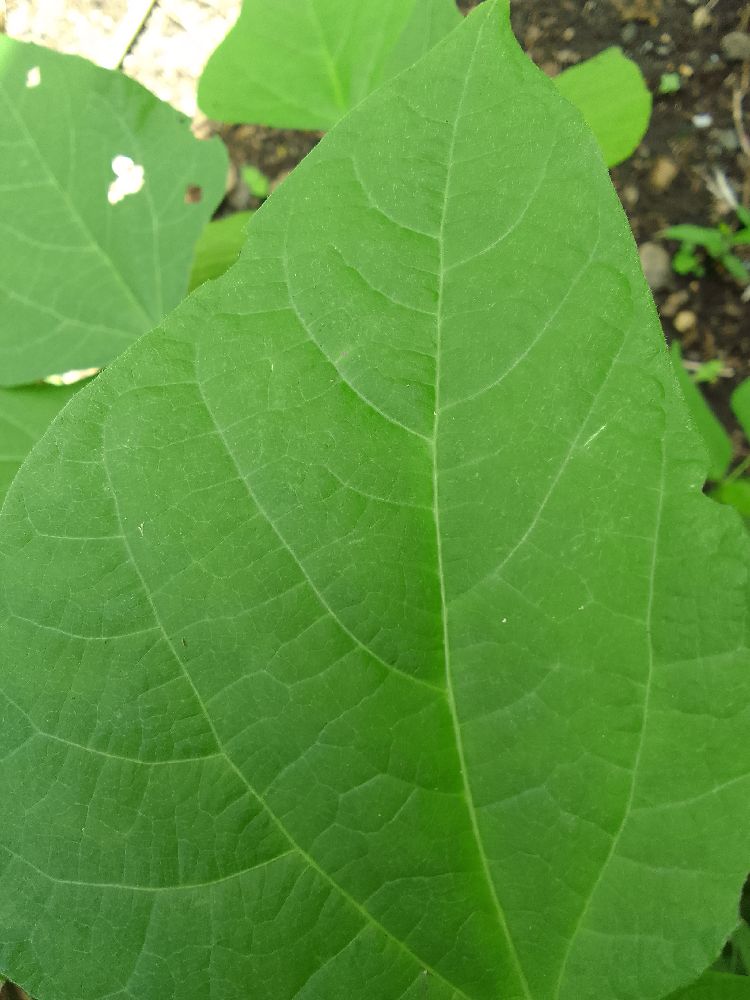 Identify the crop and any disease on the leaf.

common bean, healthy
